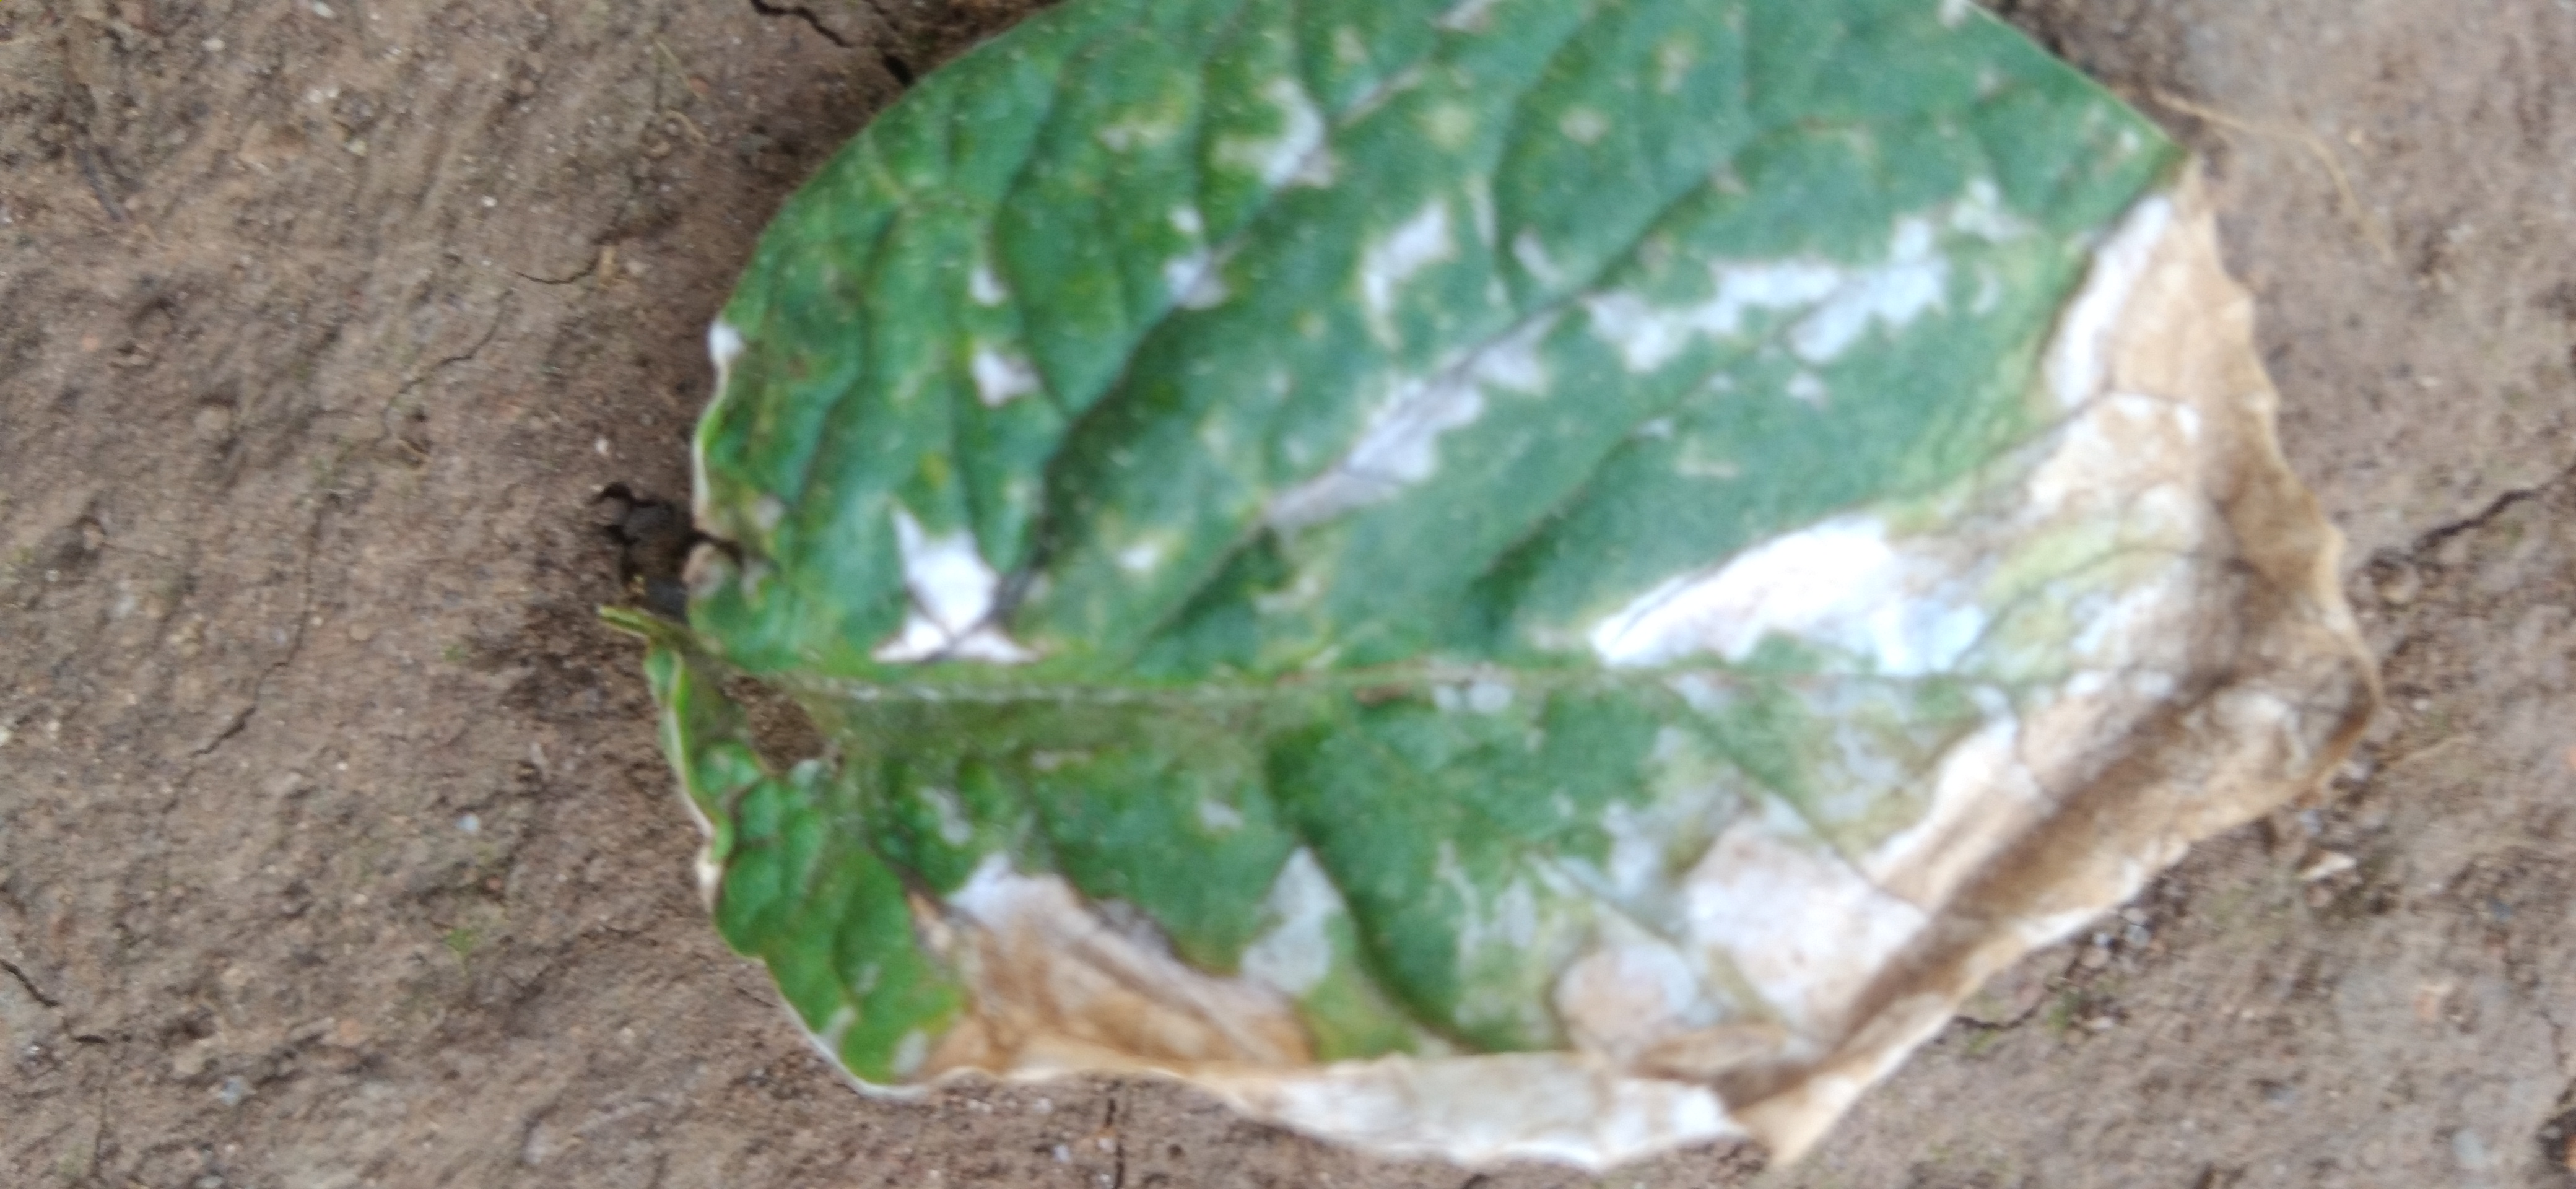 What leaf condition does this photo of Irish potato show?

early blight
